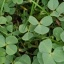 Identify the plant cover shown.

unstructured weed
